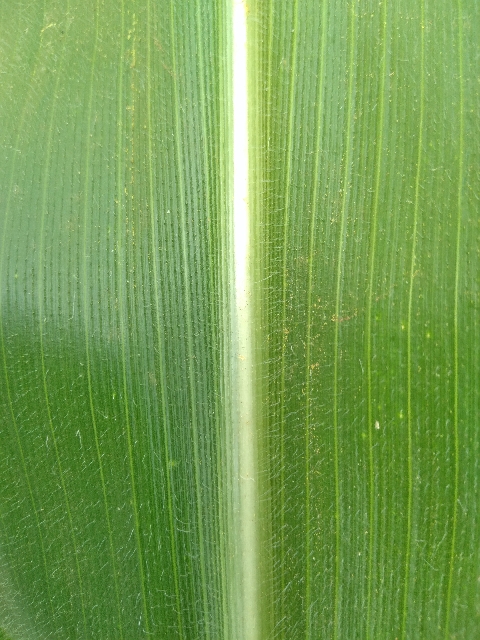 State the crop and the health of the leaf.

maize, healthy
